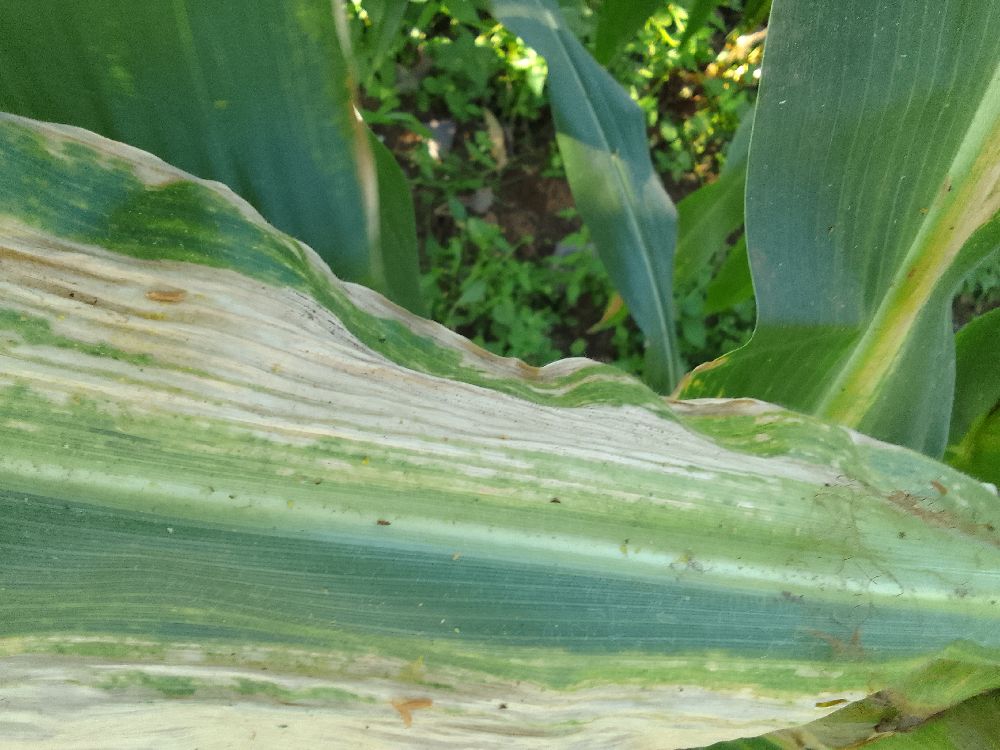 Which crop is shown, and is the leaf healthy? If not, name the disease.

maize, maize lethal necrosis
